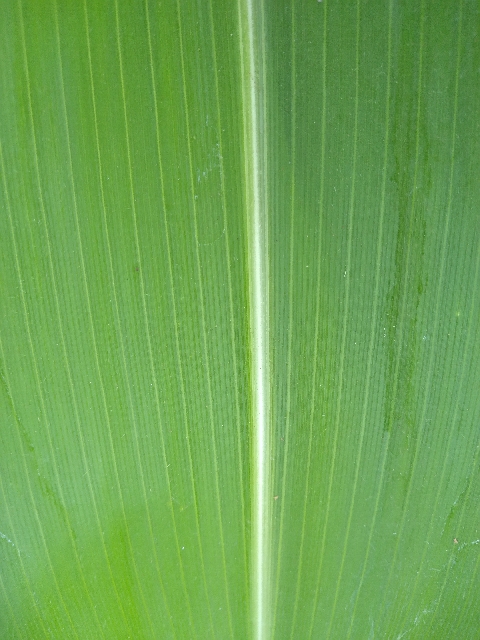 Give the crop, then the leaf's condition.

maize, healthy
